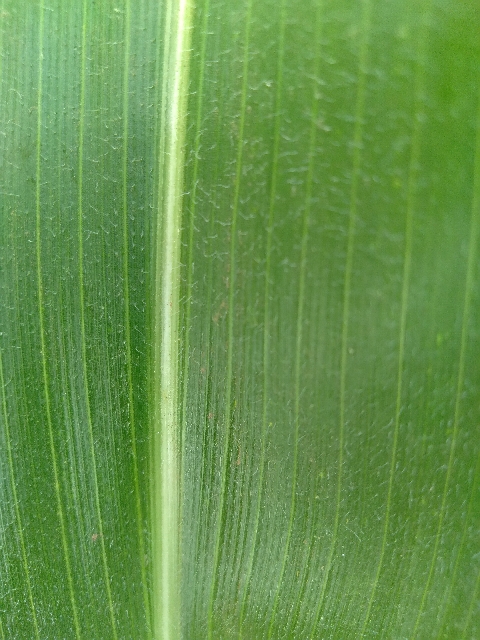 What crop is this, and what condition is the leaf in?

maize, healthy
